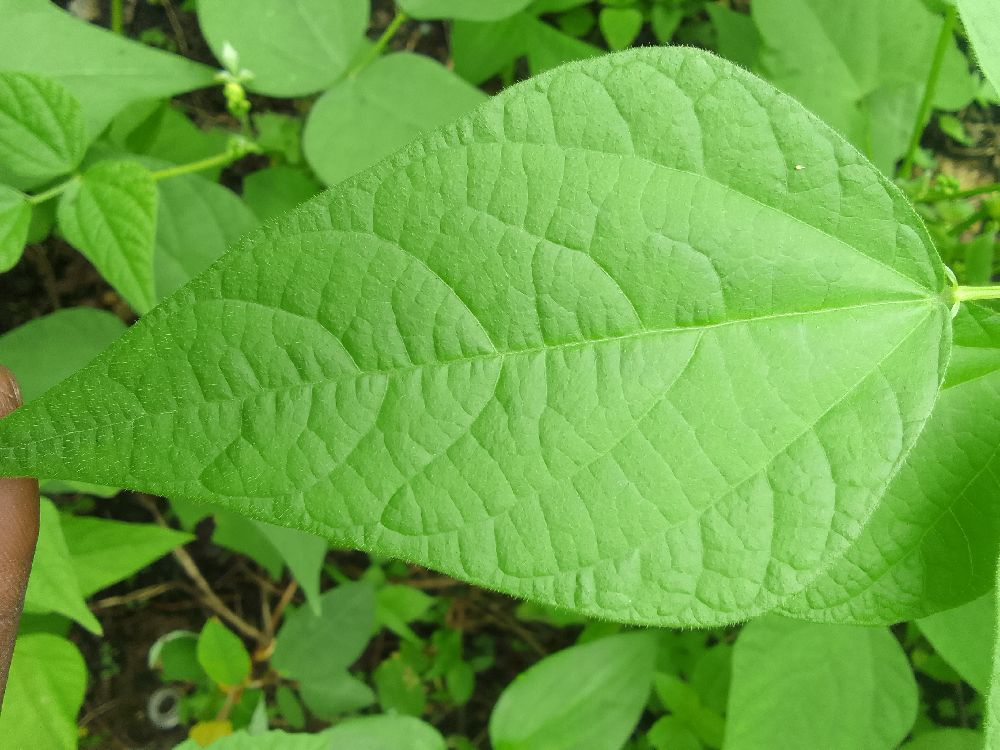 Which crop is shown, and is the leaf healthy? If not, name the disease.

common bean, healthy
